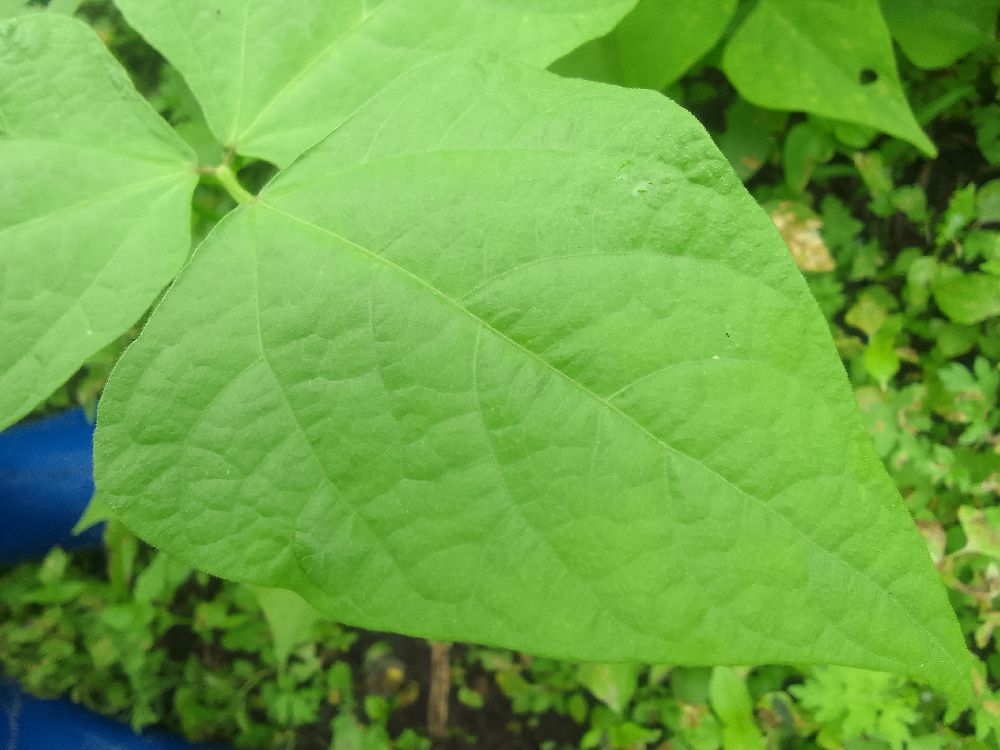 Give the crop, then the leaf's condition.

common bean, healthy
